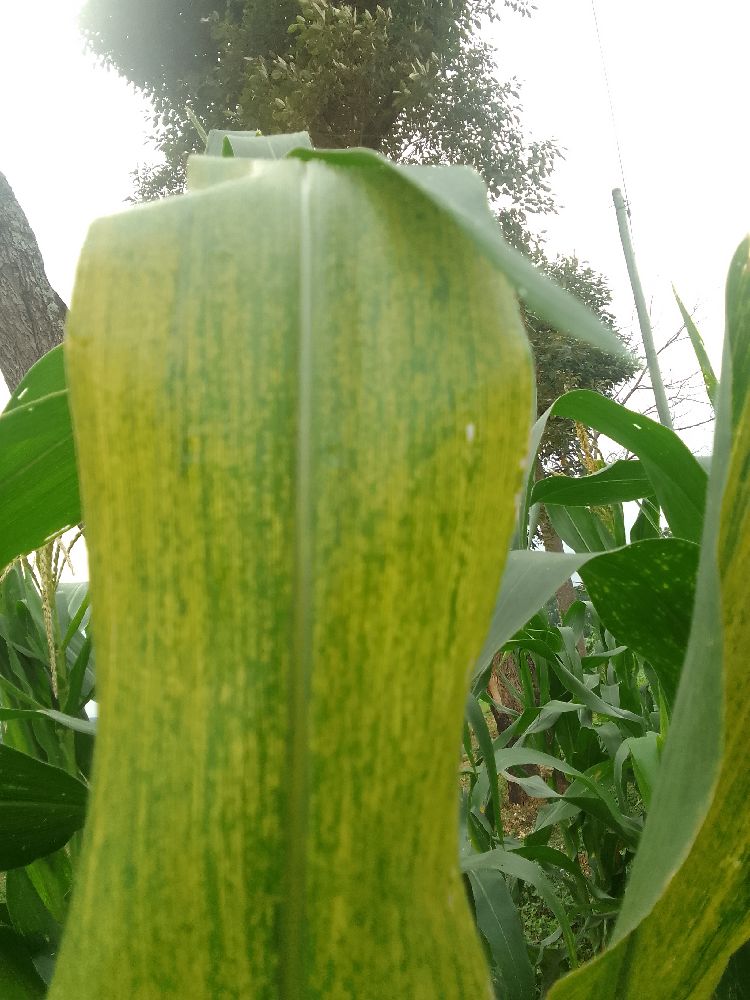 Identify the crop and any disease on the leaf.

maize, maize lethal necrosis
